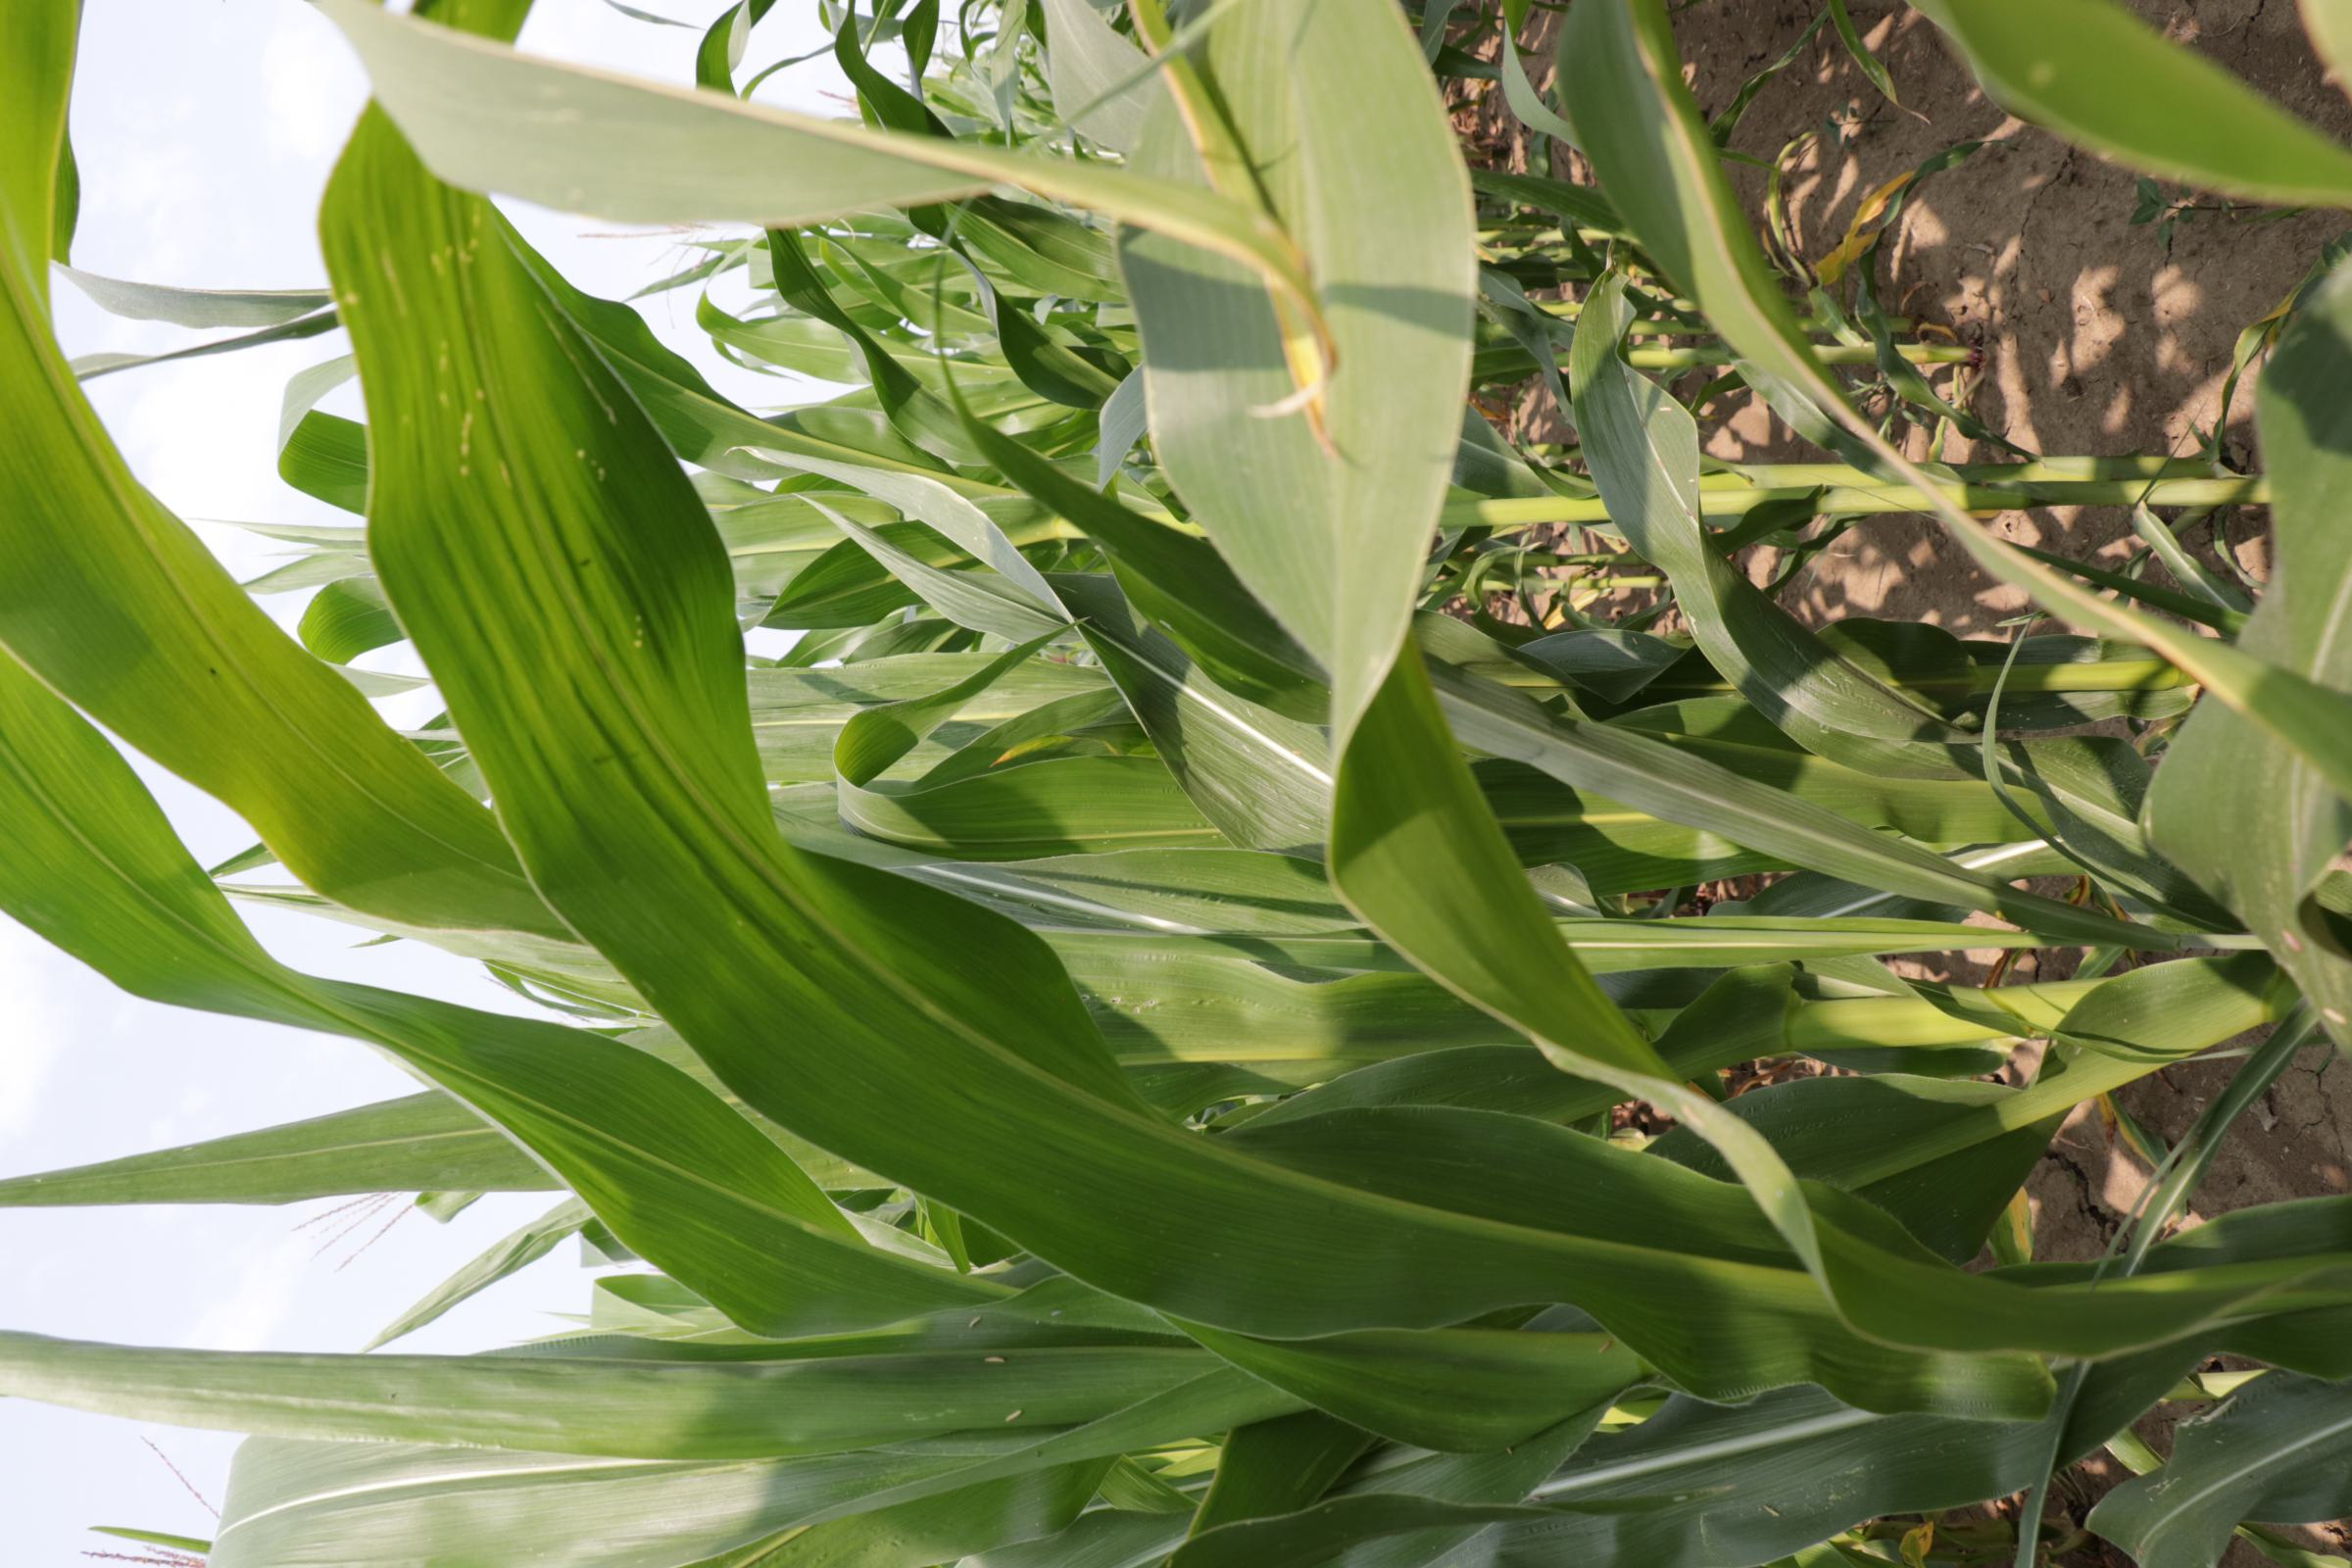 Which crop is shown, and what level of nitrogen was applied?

maize, full nitrogen fertilisation
